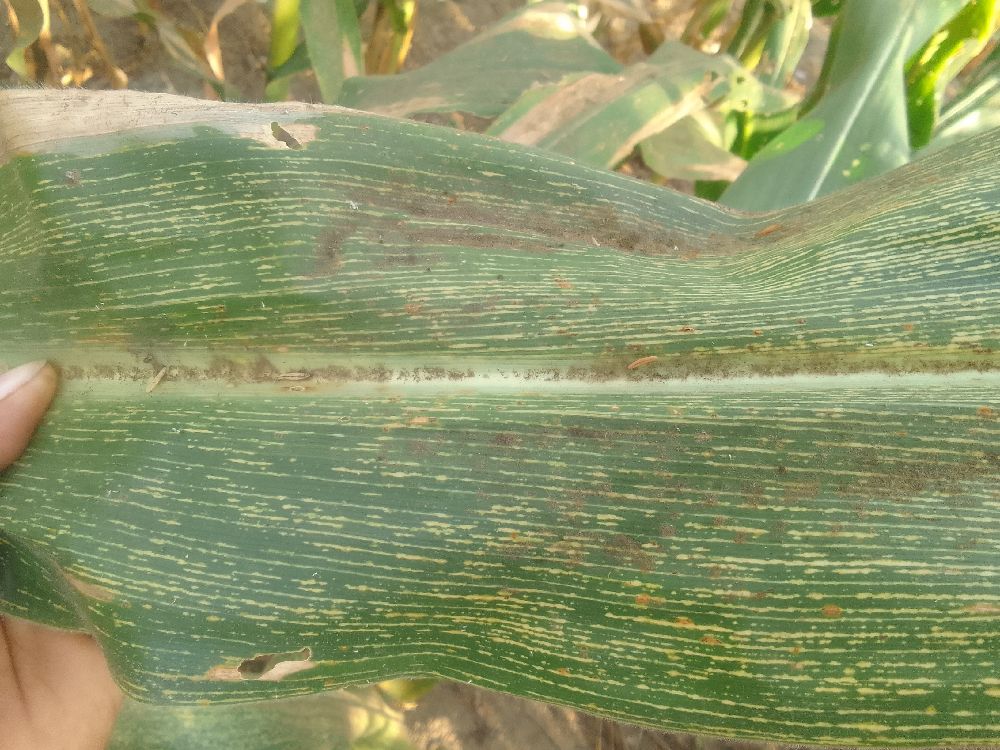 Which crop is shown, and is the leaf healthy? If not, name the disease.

maize, maize streak virus
